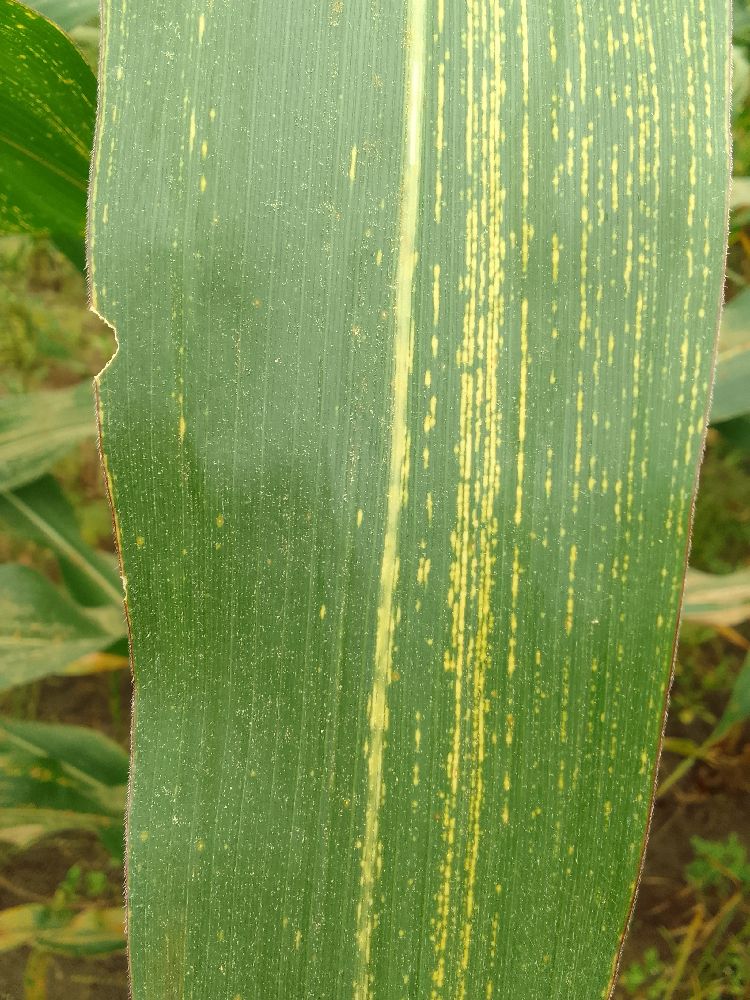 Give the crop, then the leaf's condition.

maize, maize streak virus
